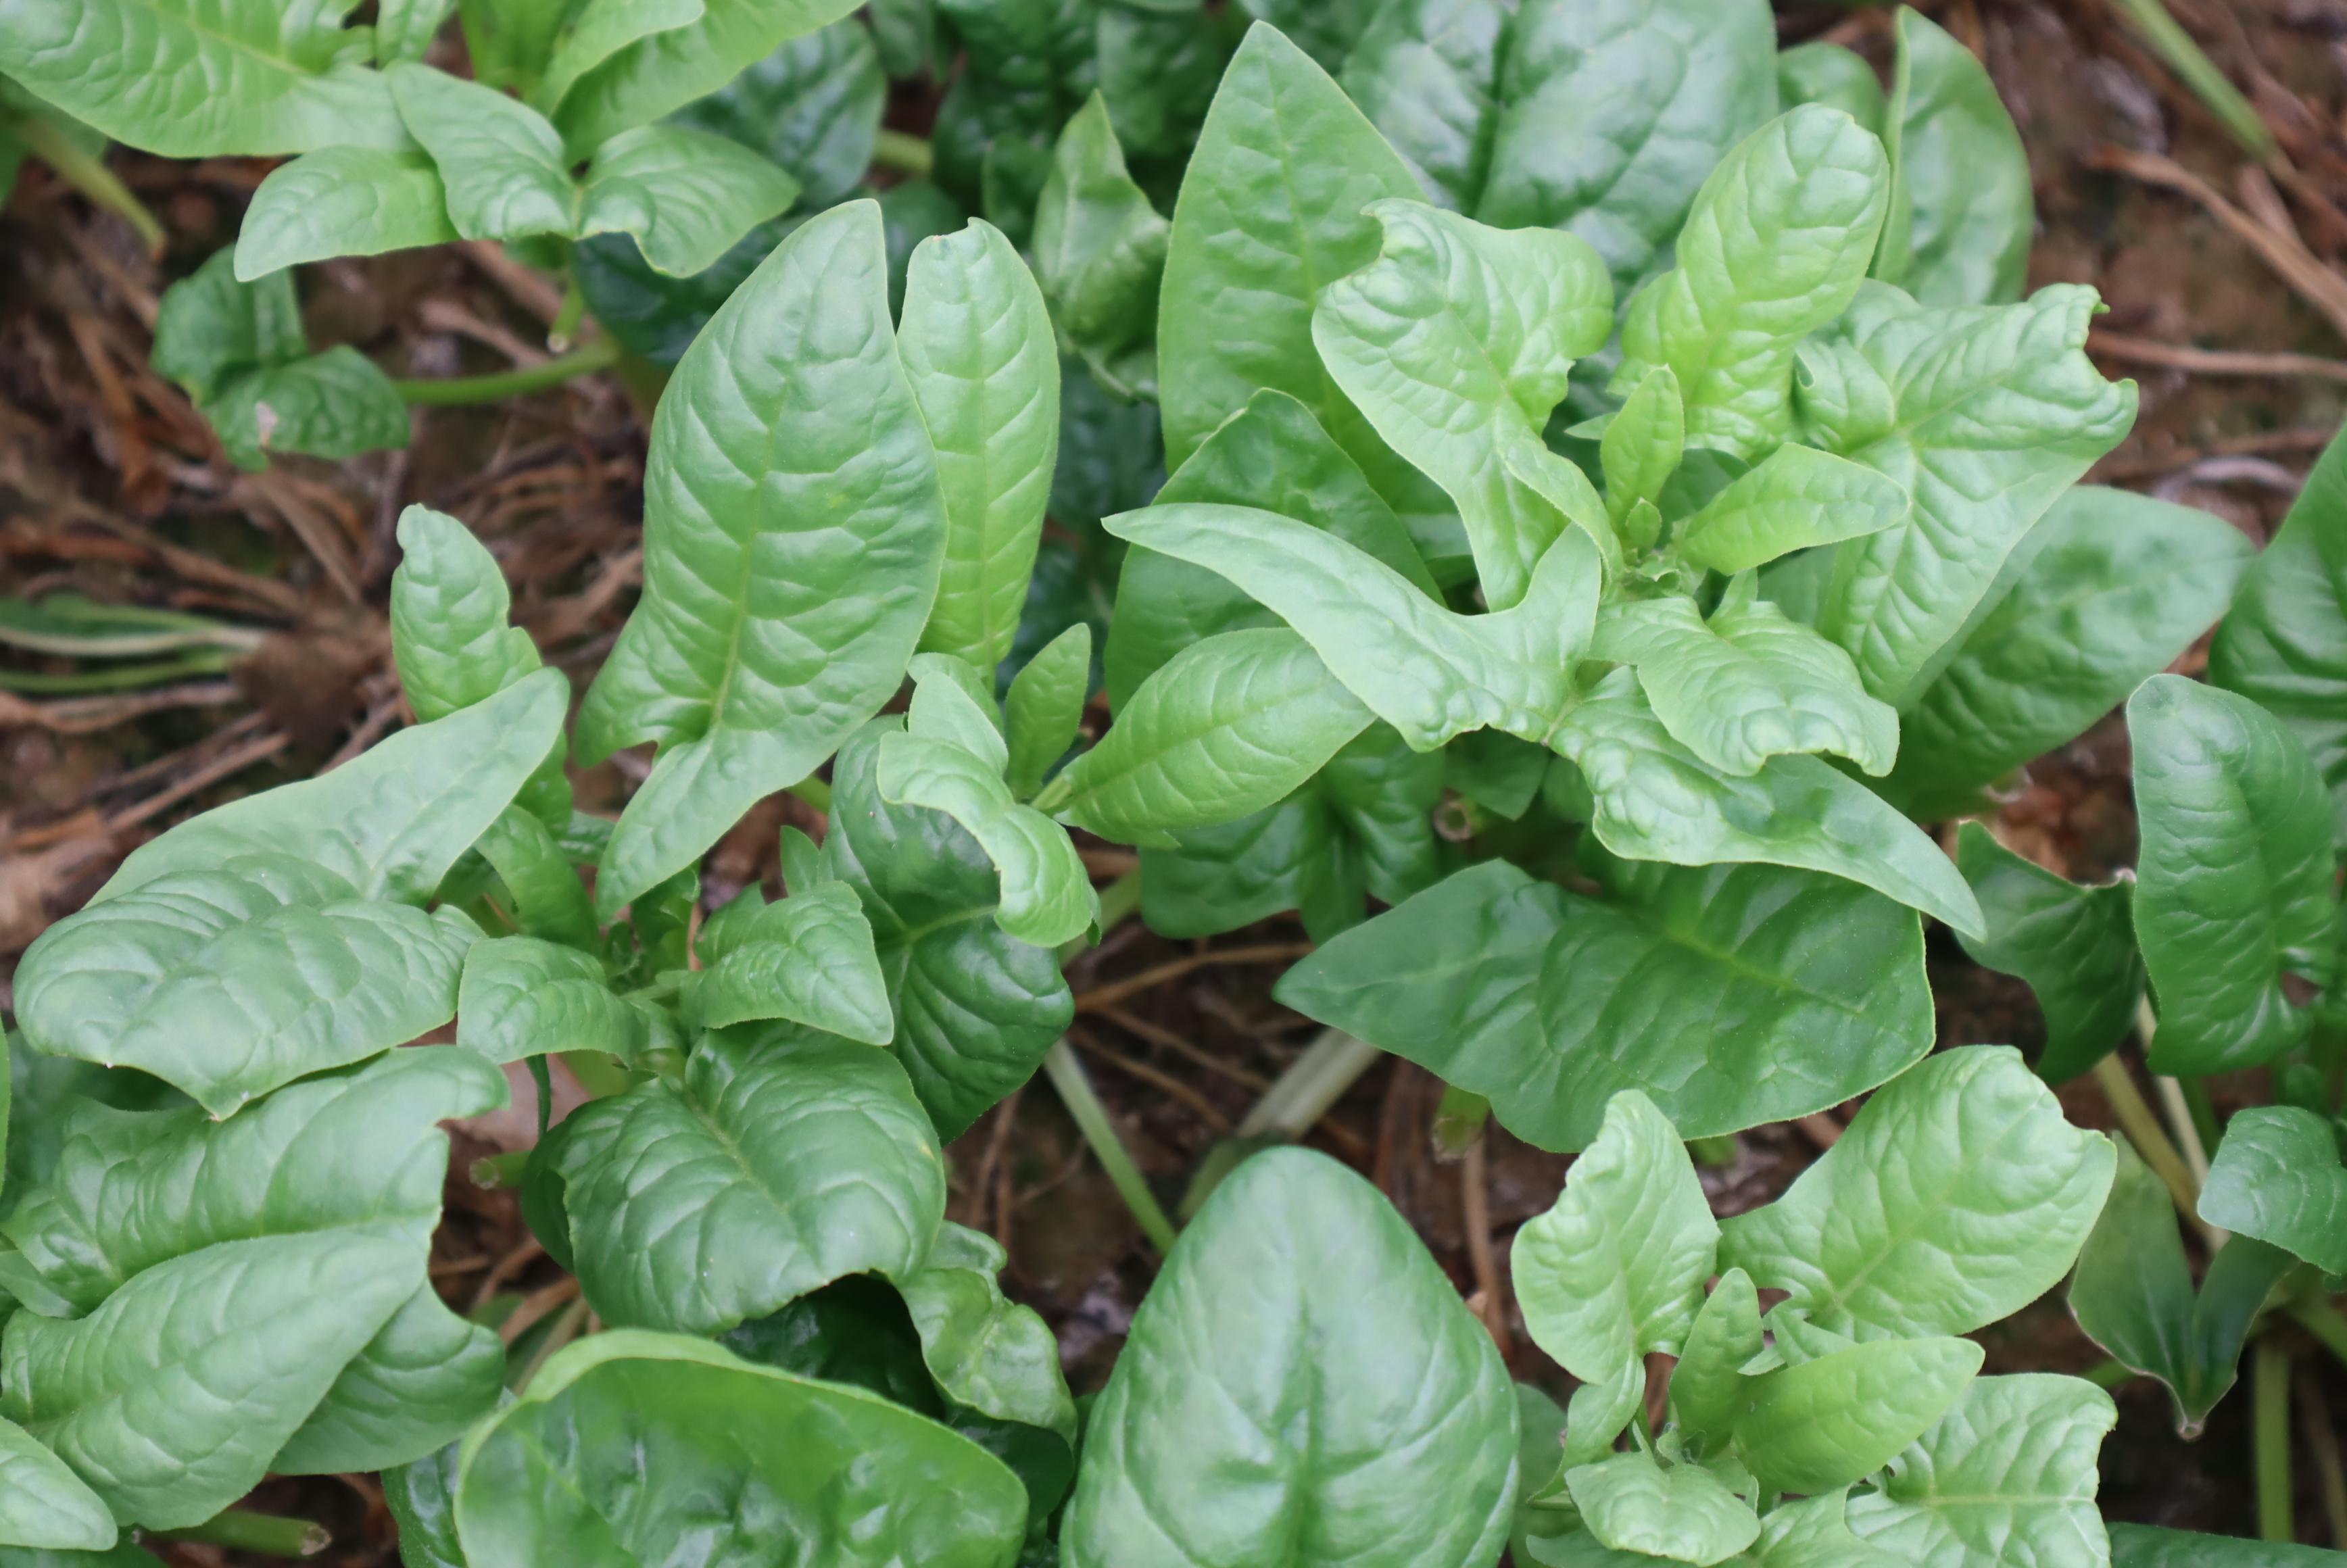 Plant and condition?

spinach, mechanical damage
